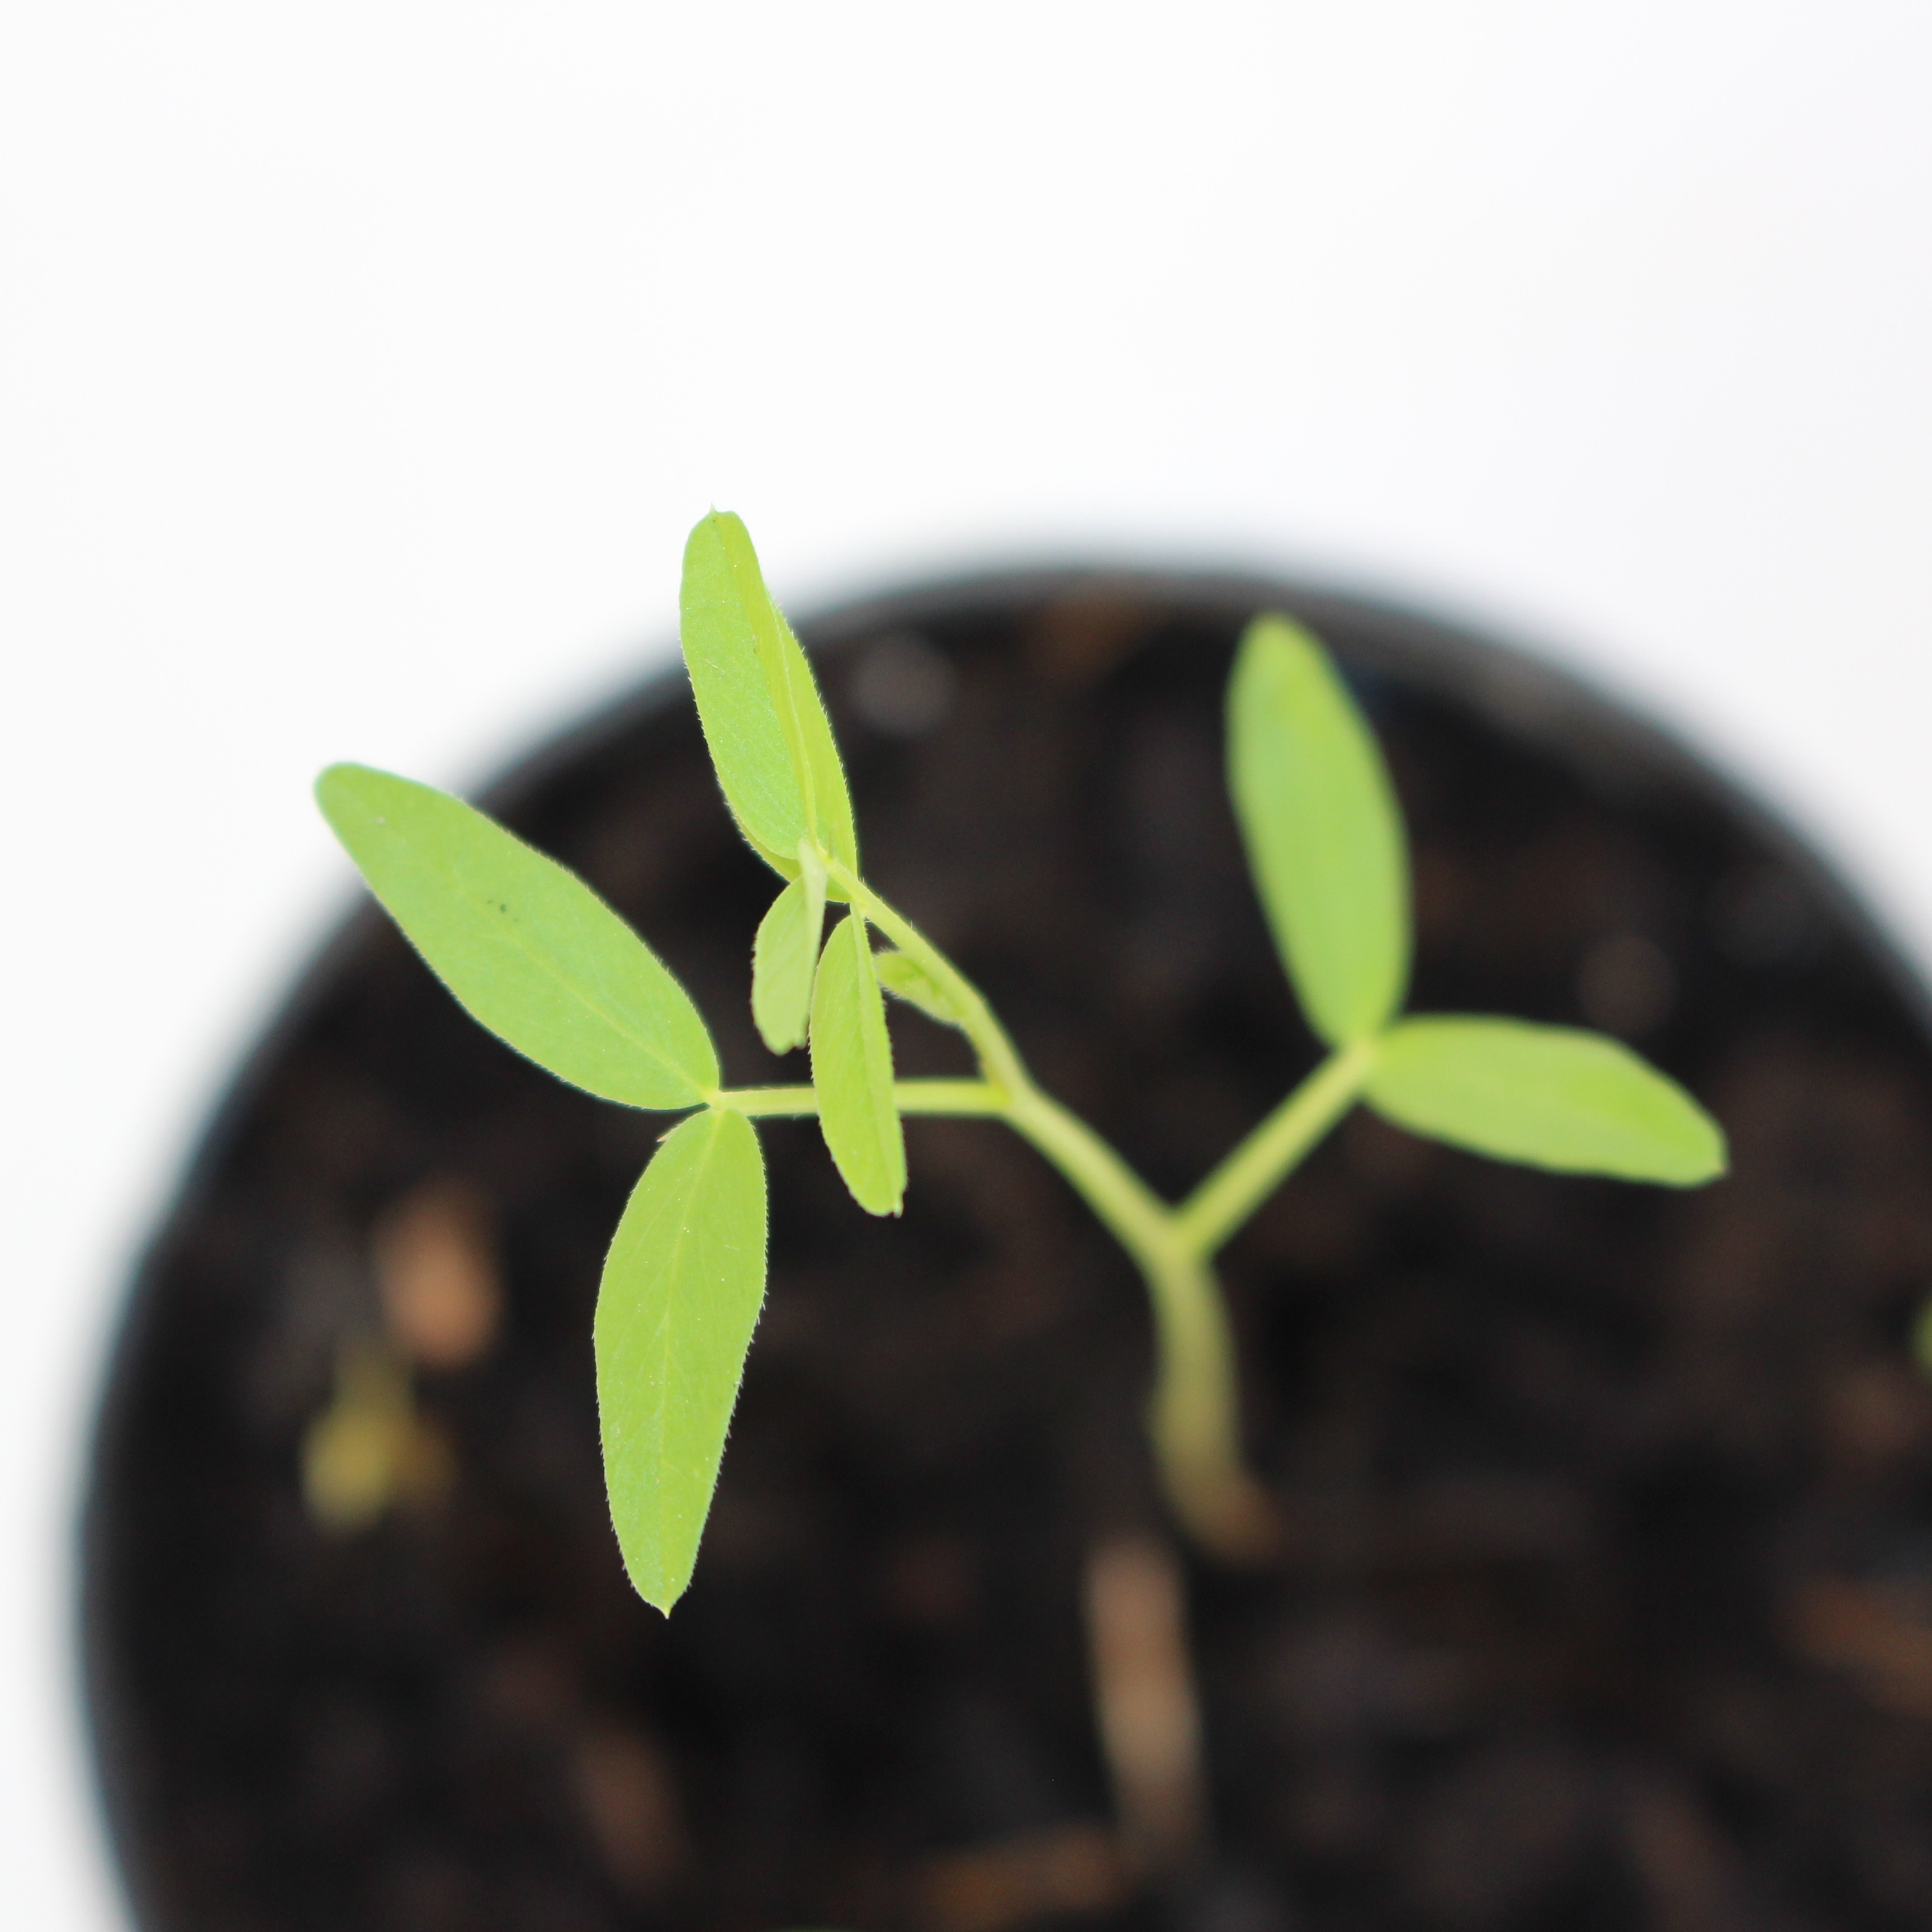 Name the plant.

Vicia sativa
